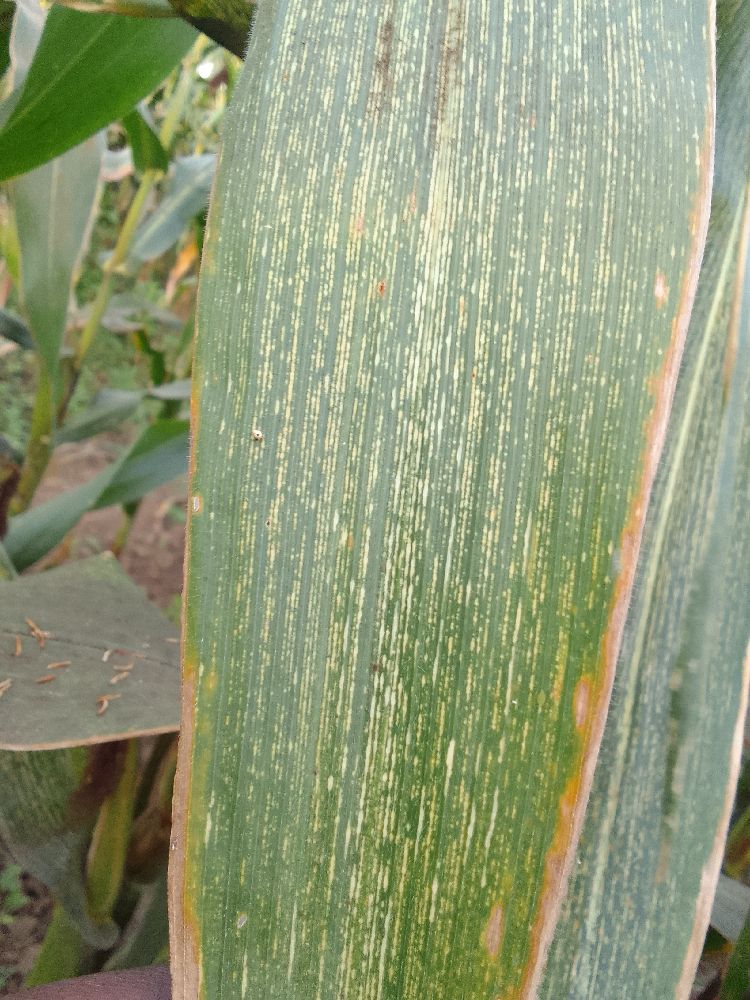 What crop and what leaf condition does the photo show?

maize, maize streak virus
